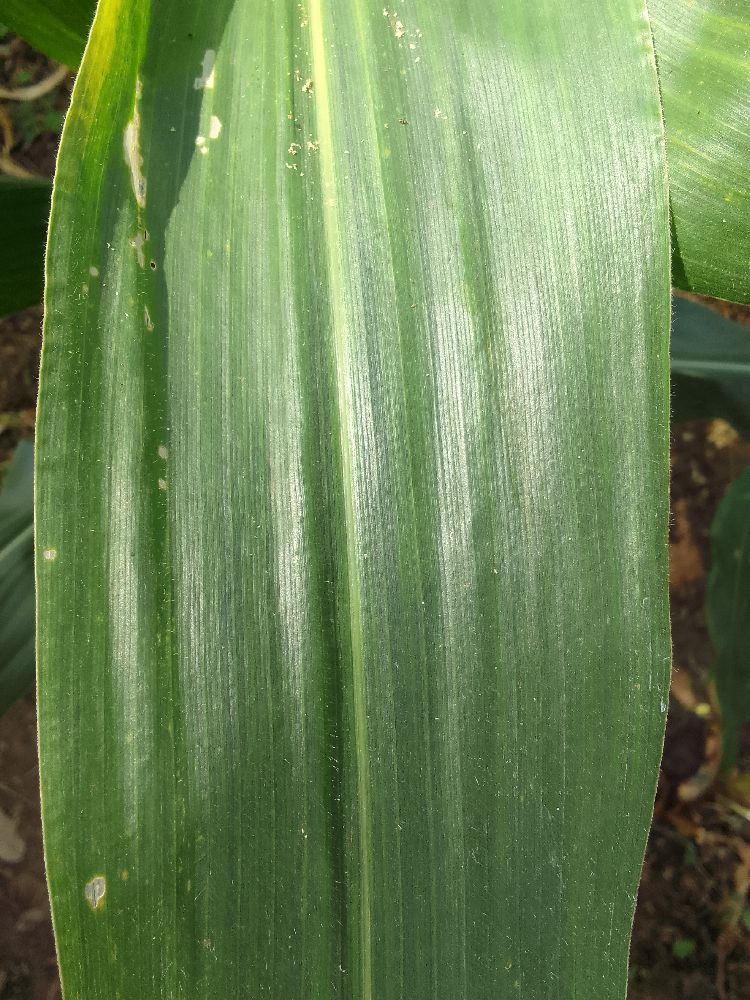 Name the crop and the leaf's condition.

maize, healthy
